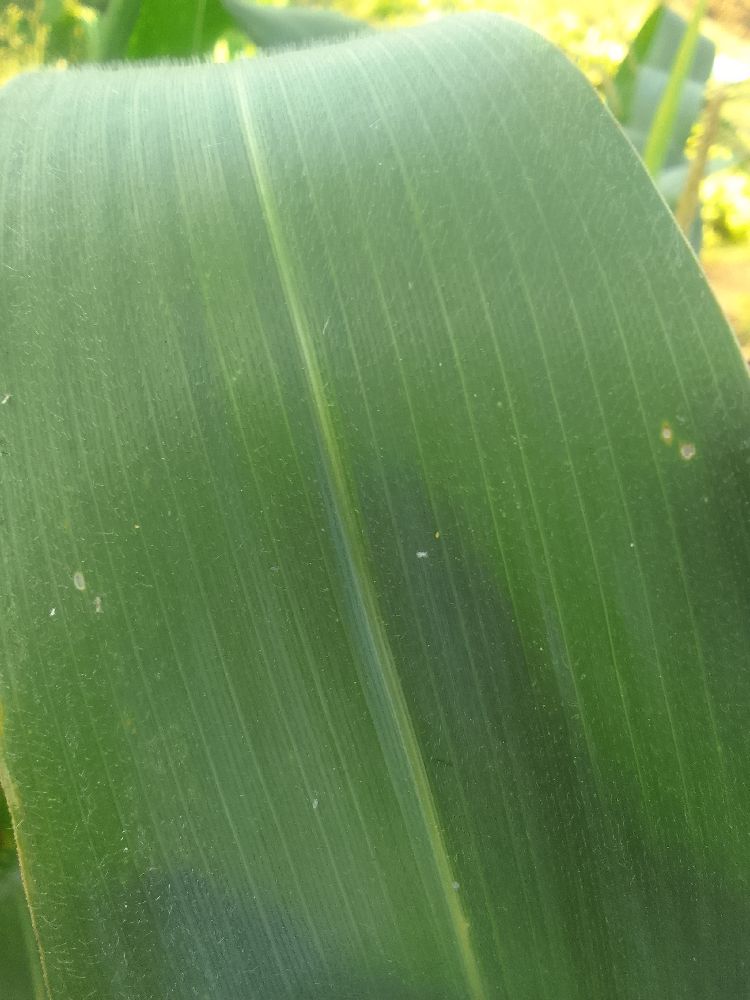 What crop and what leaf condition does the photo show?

maize, healthy
